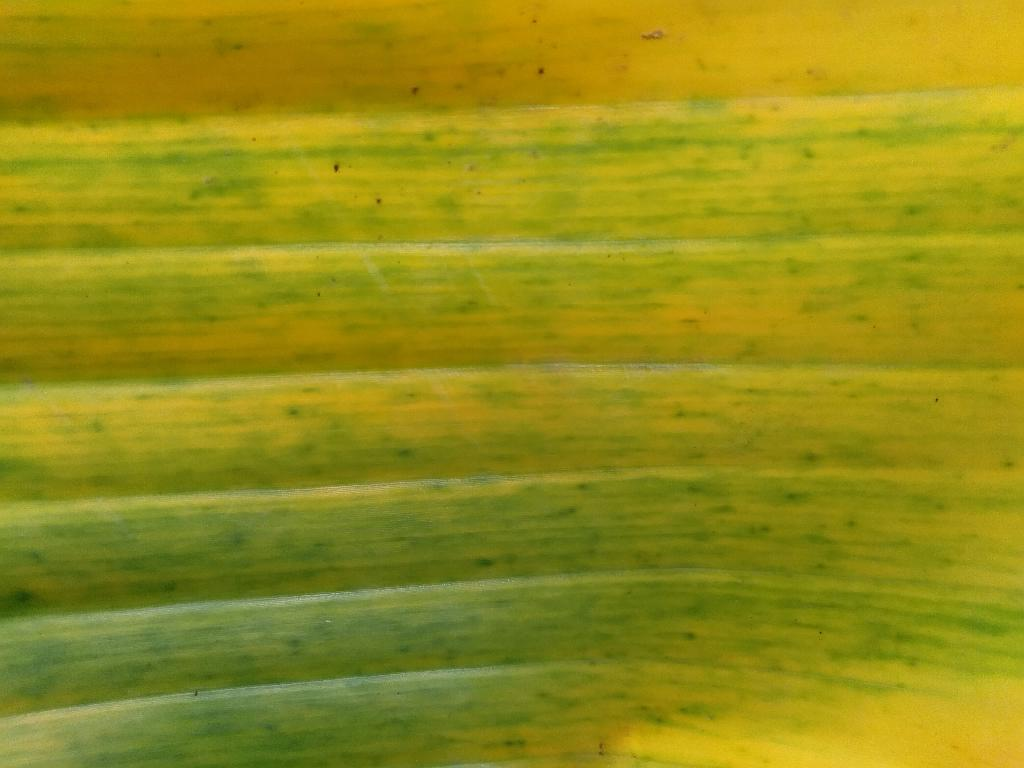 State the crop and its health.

banana, fusarium wilt race 1
